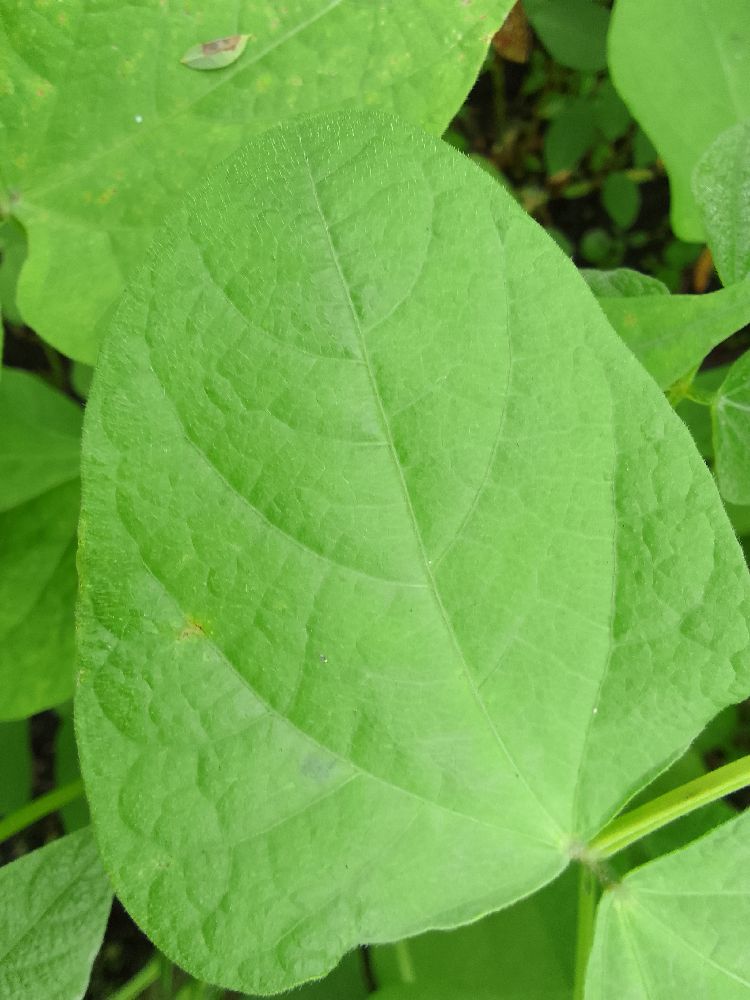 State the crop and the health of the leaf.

common bean, healthy
